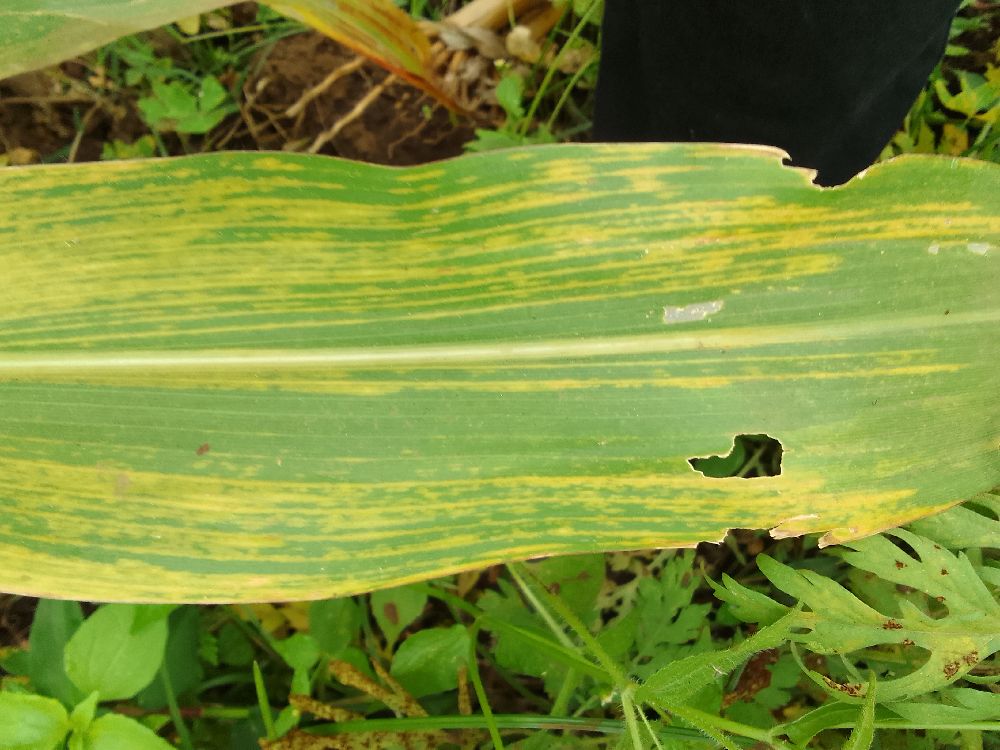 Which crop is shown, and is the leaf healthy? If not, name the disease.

maize, maize lethal necrosis
